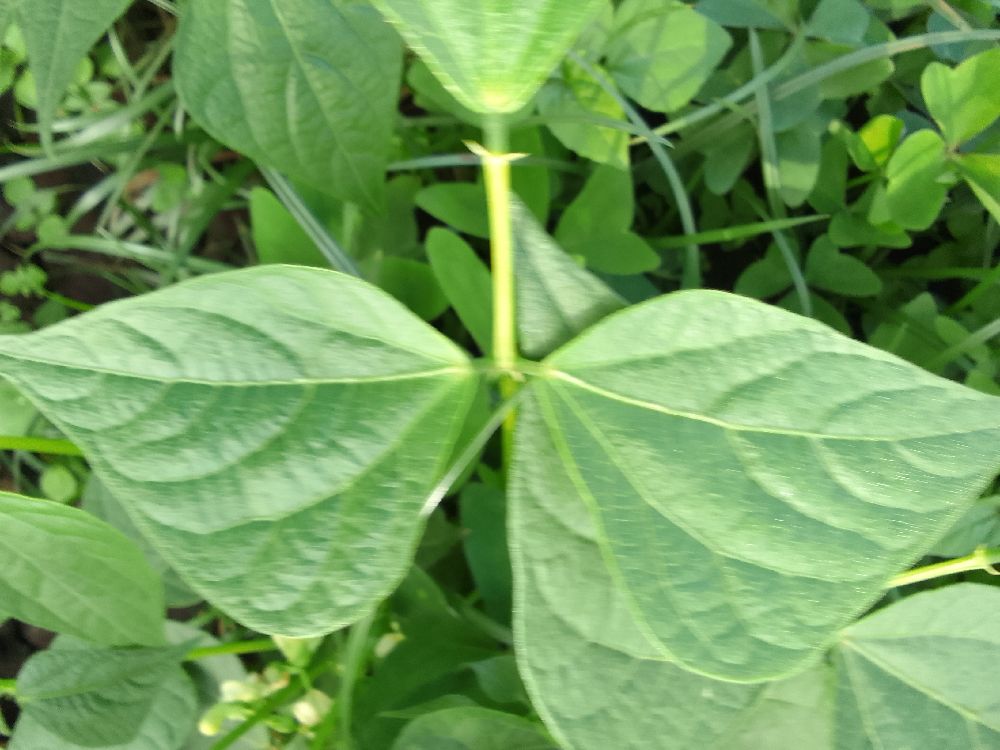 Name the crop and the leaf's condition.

common bean, healthy
